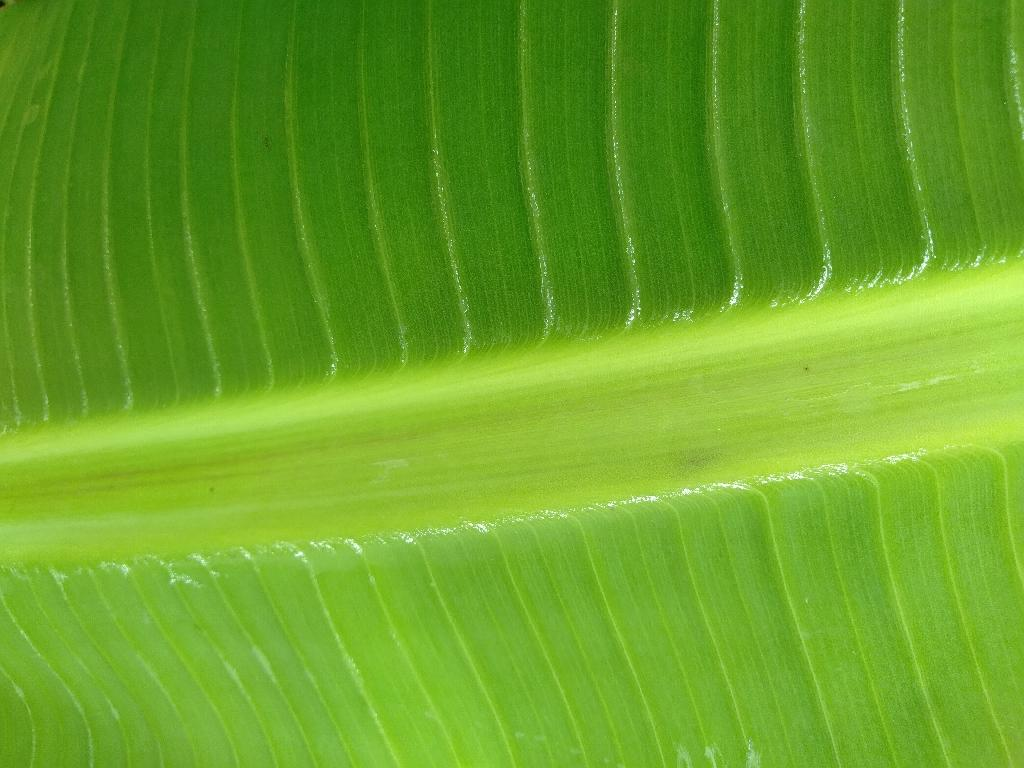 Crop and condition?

banana, healthy
